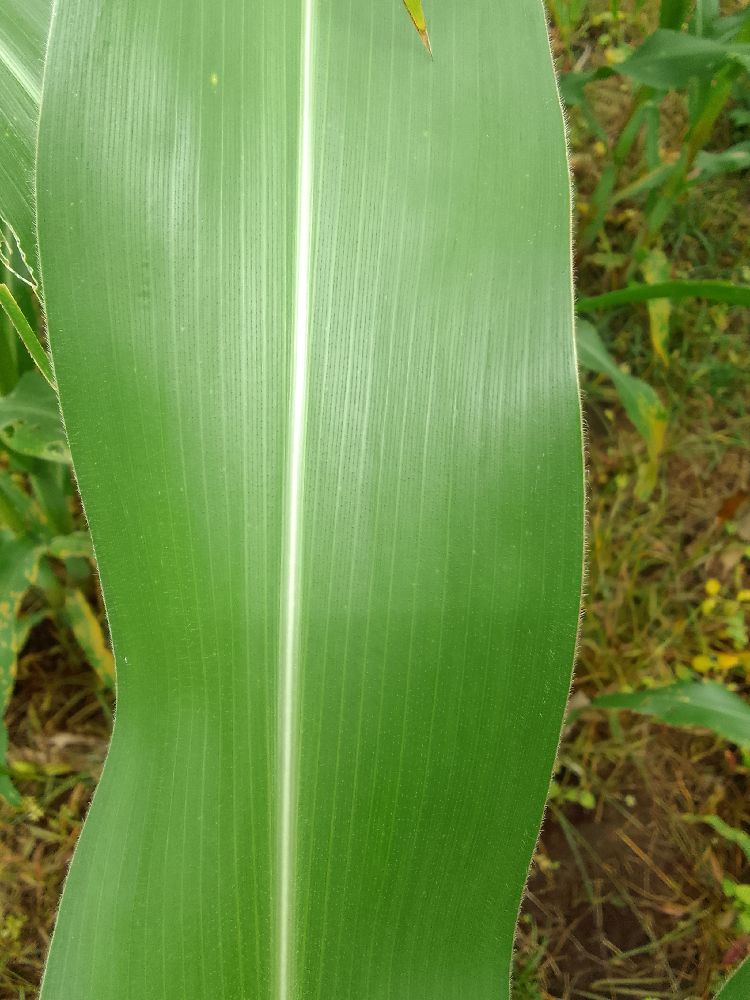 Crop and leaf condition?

maize, healthy
